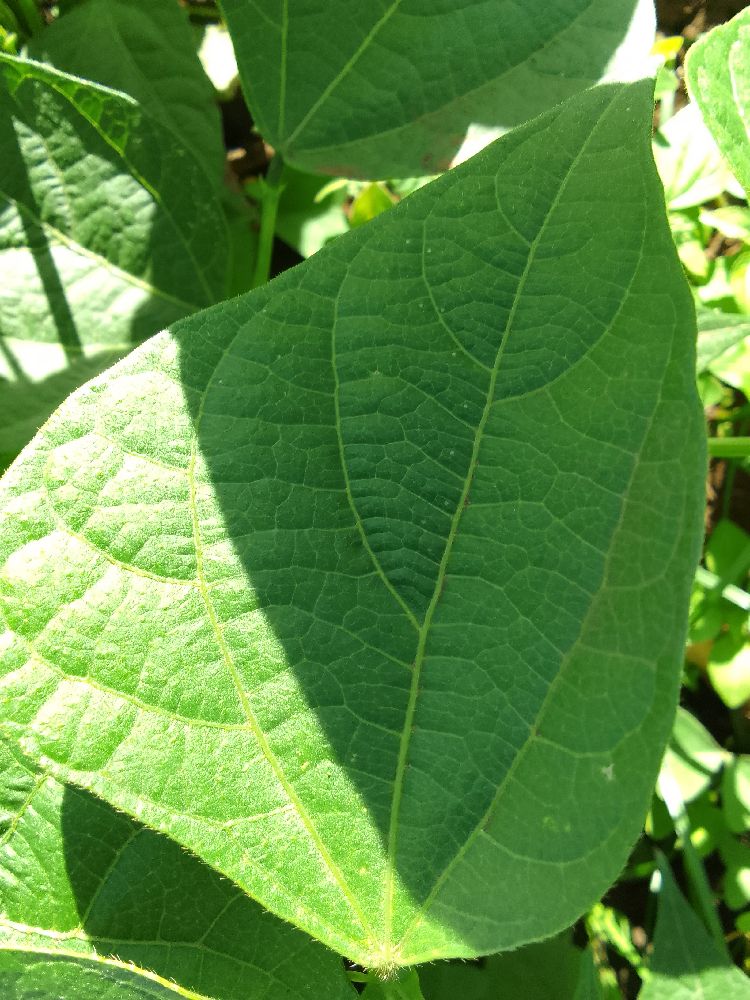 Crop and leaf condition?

common bean, healthy
